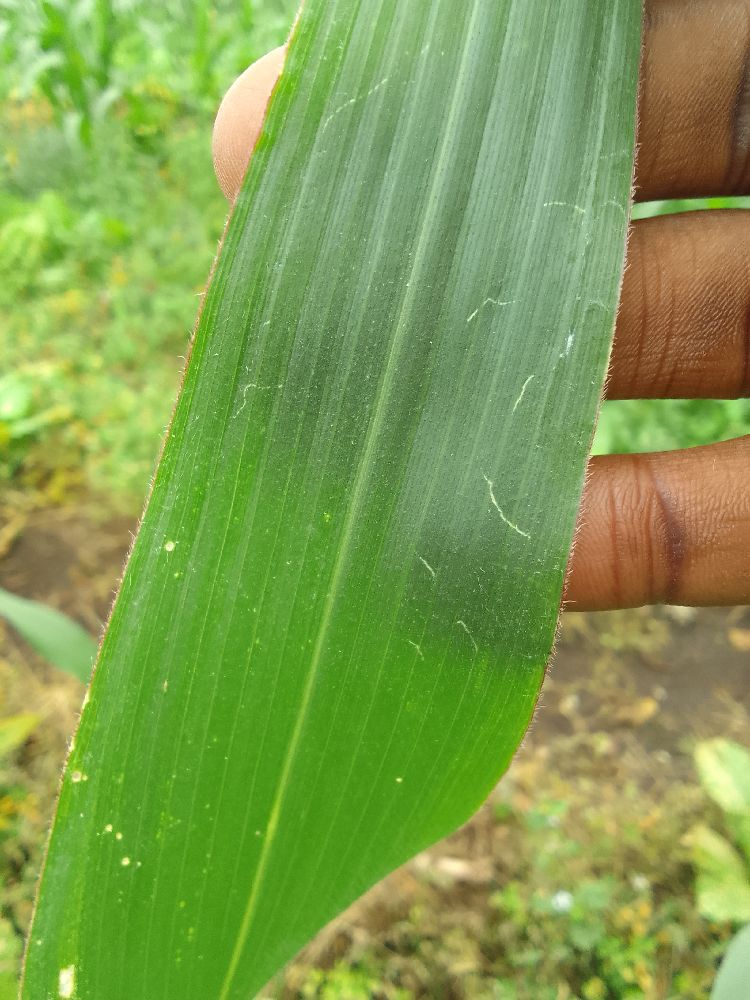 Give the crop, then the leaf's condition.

maize, healthy
